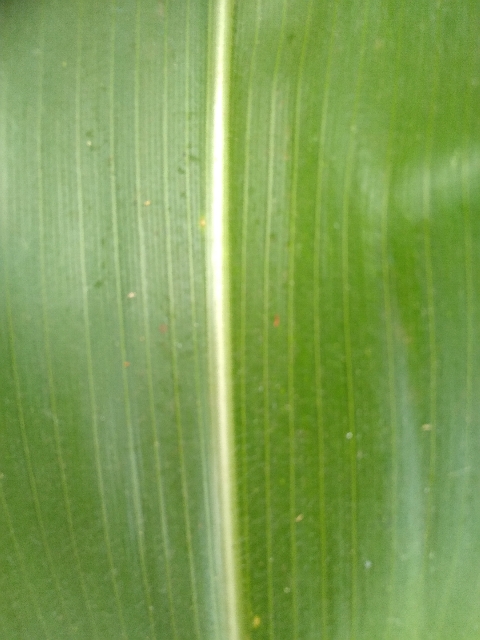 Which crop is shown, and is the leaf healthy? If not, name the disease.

maize, healthy
